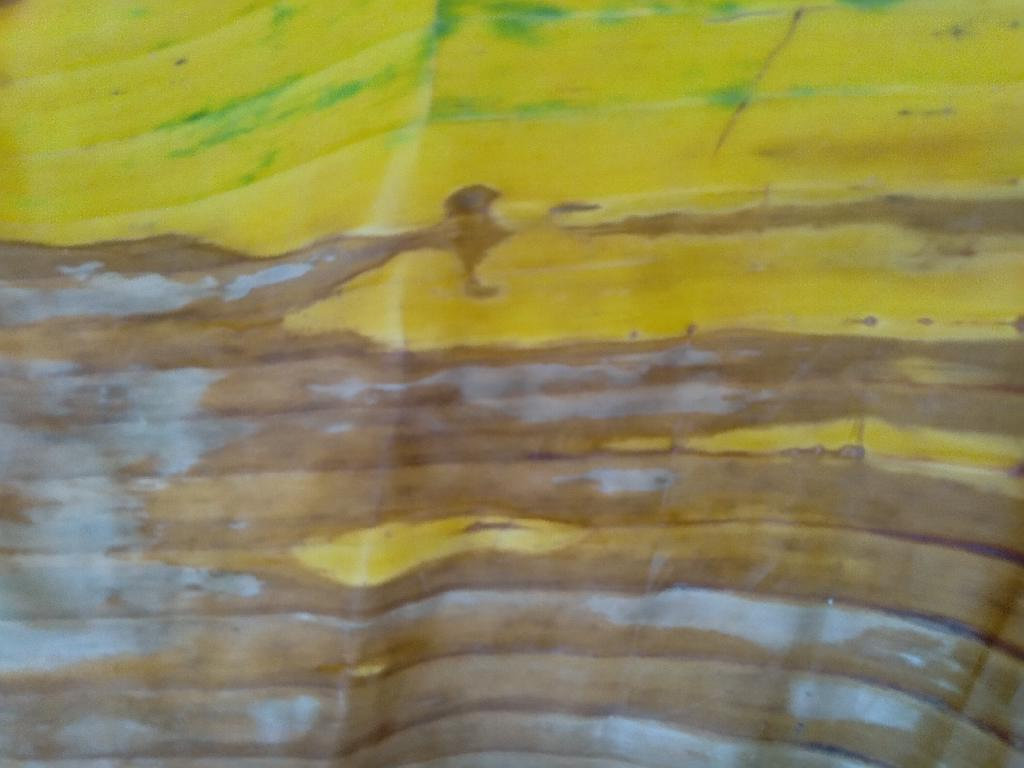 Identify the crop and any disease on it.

banana, fusarium wilt race 1
